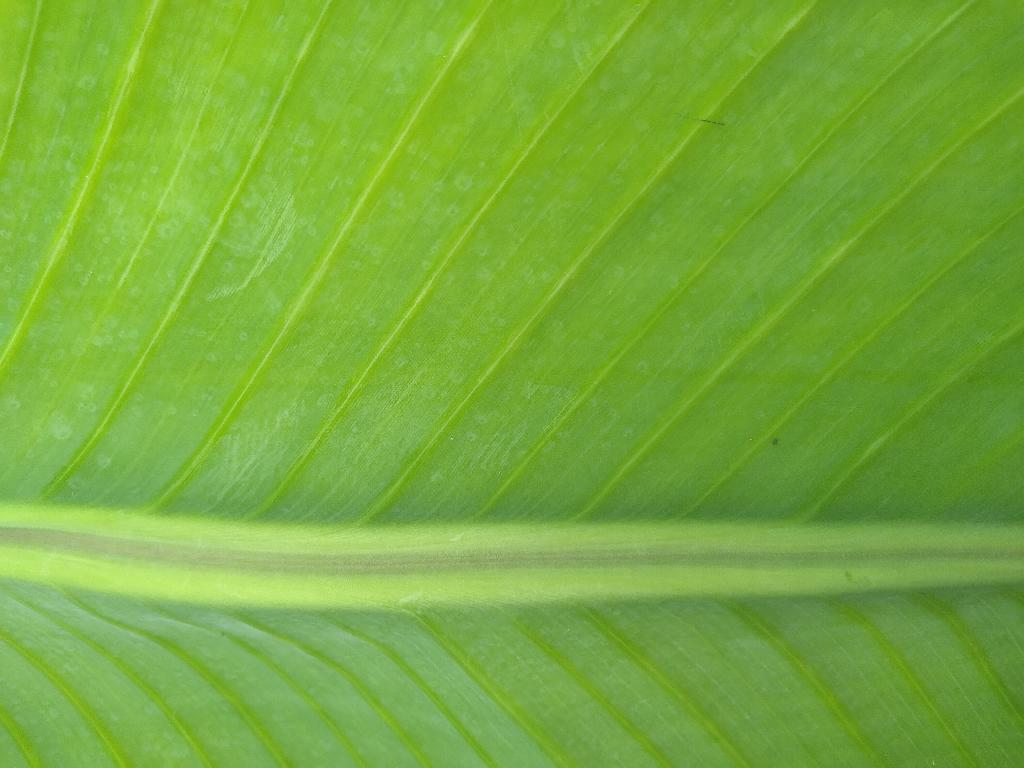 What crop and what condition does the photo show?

banana, healthy
